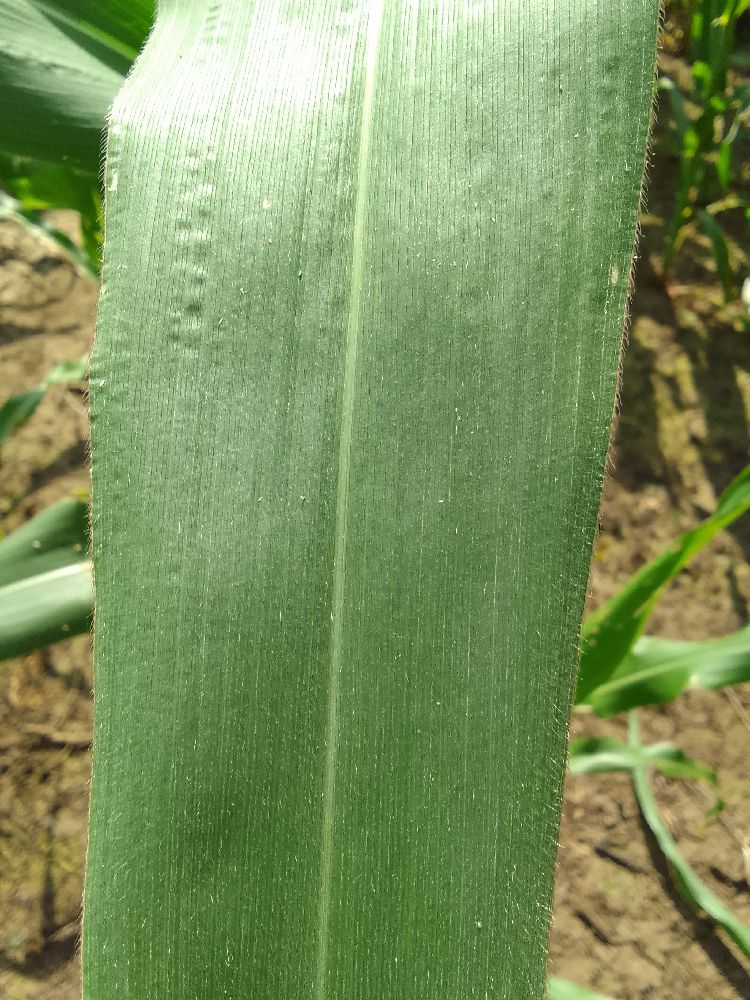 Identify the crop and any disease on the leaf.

maize, healthy
